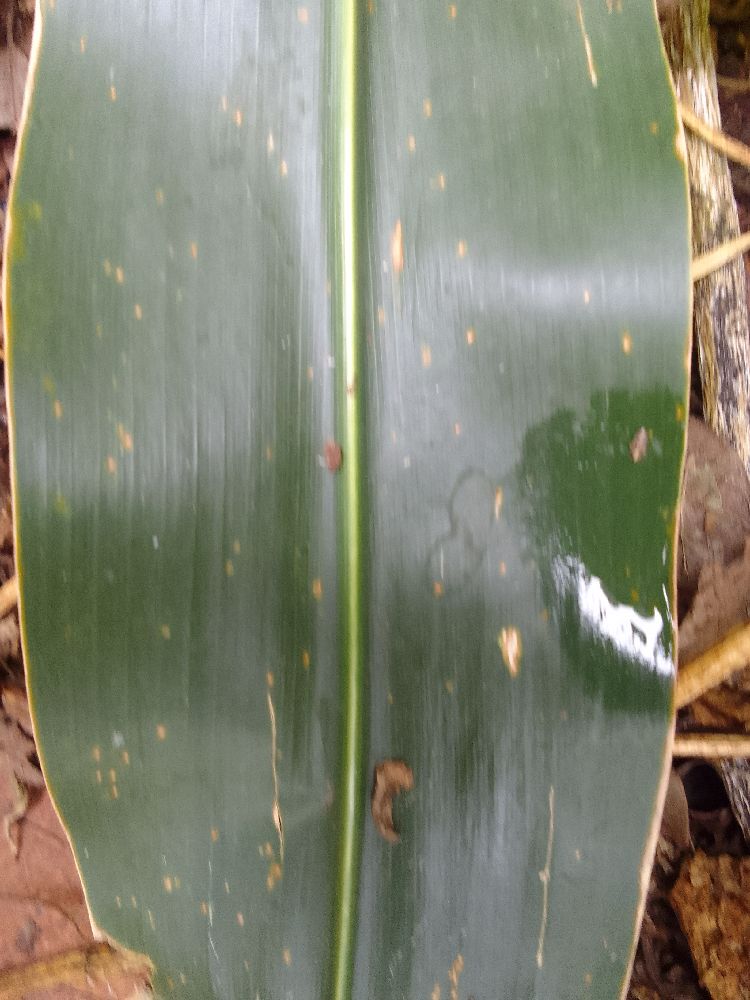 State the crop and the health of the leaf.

maize, healthy
